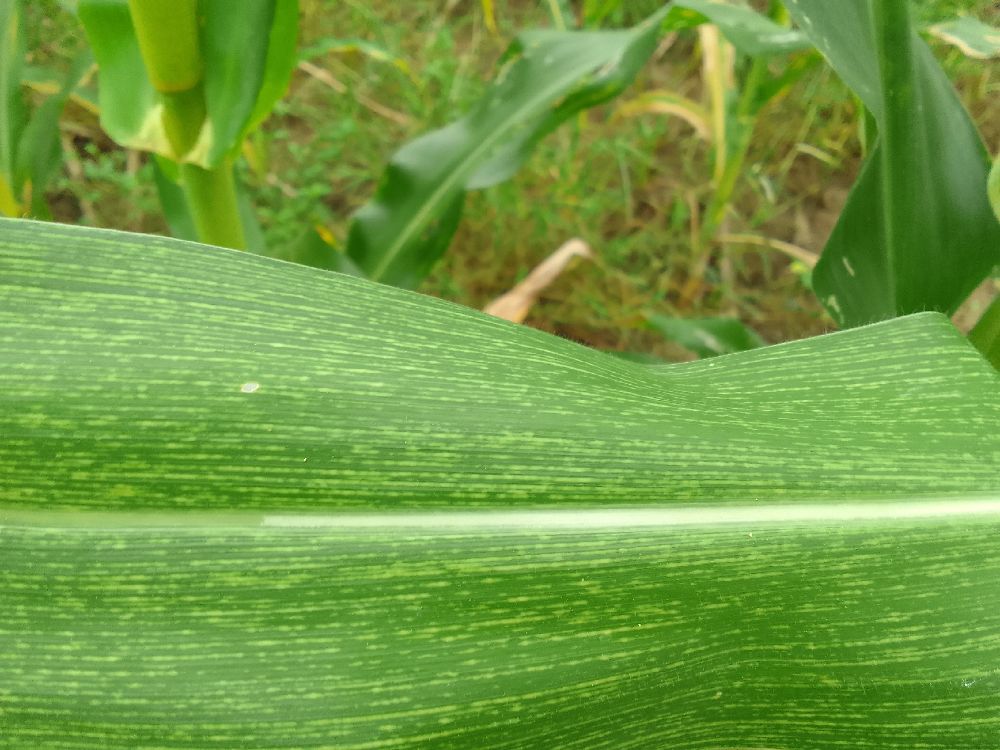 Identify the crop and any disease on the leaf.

maize, maize streak virus
